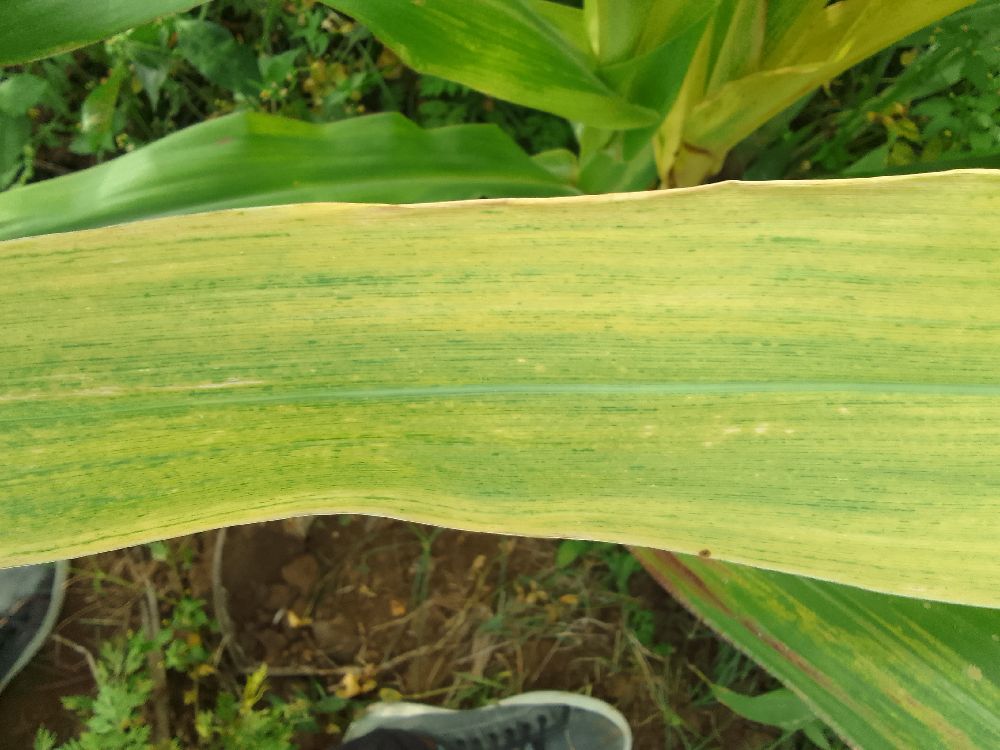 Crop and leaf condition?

maize, maize lethal necrosis
